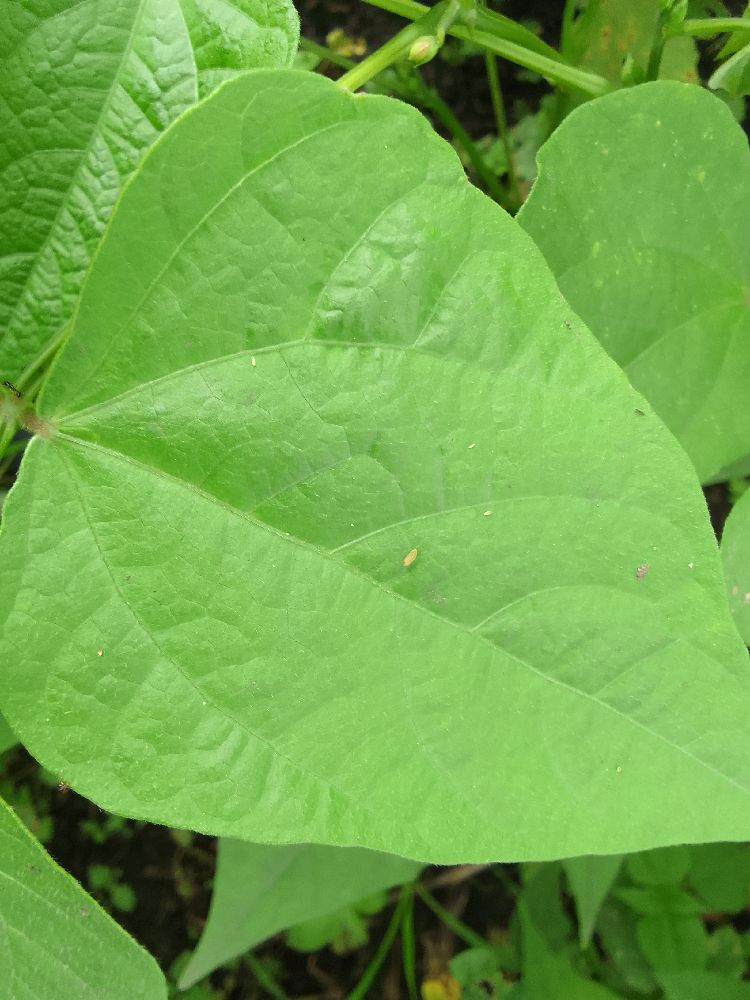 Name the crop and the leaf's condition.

common bean, healthy
